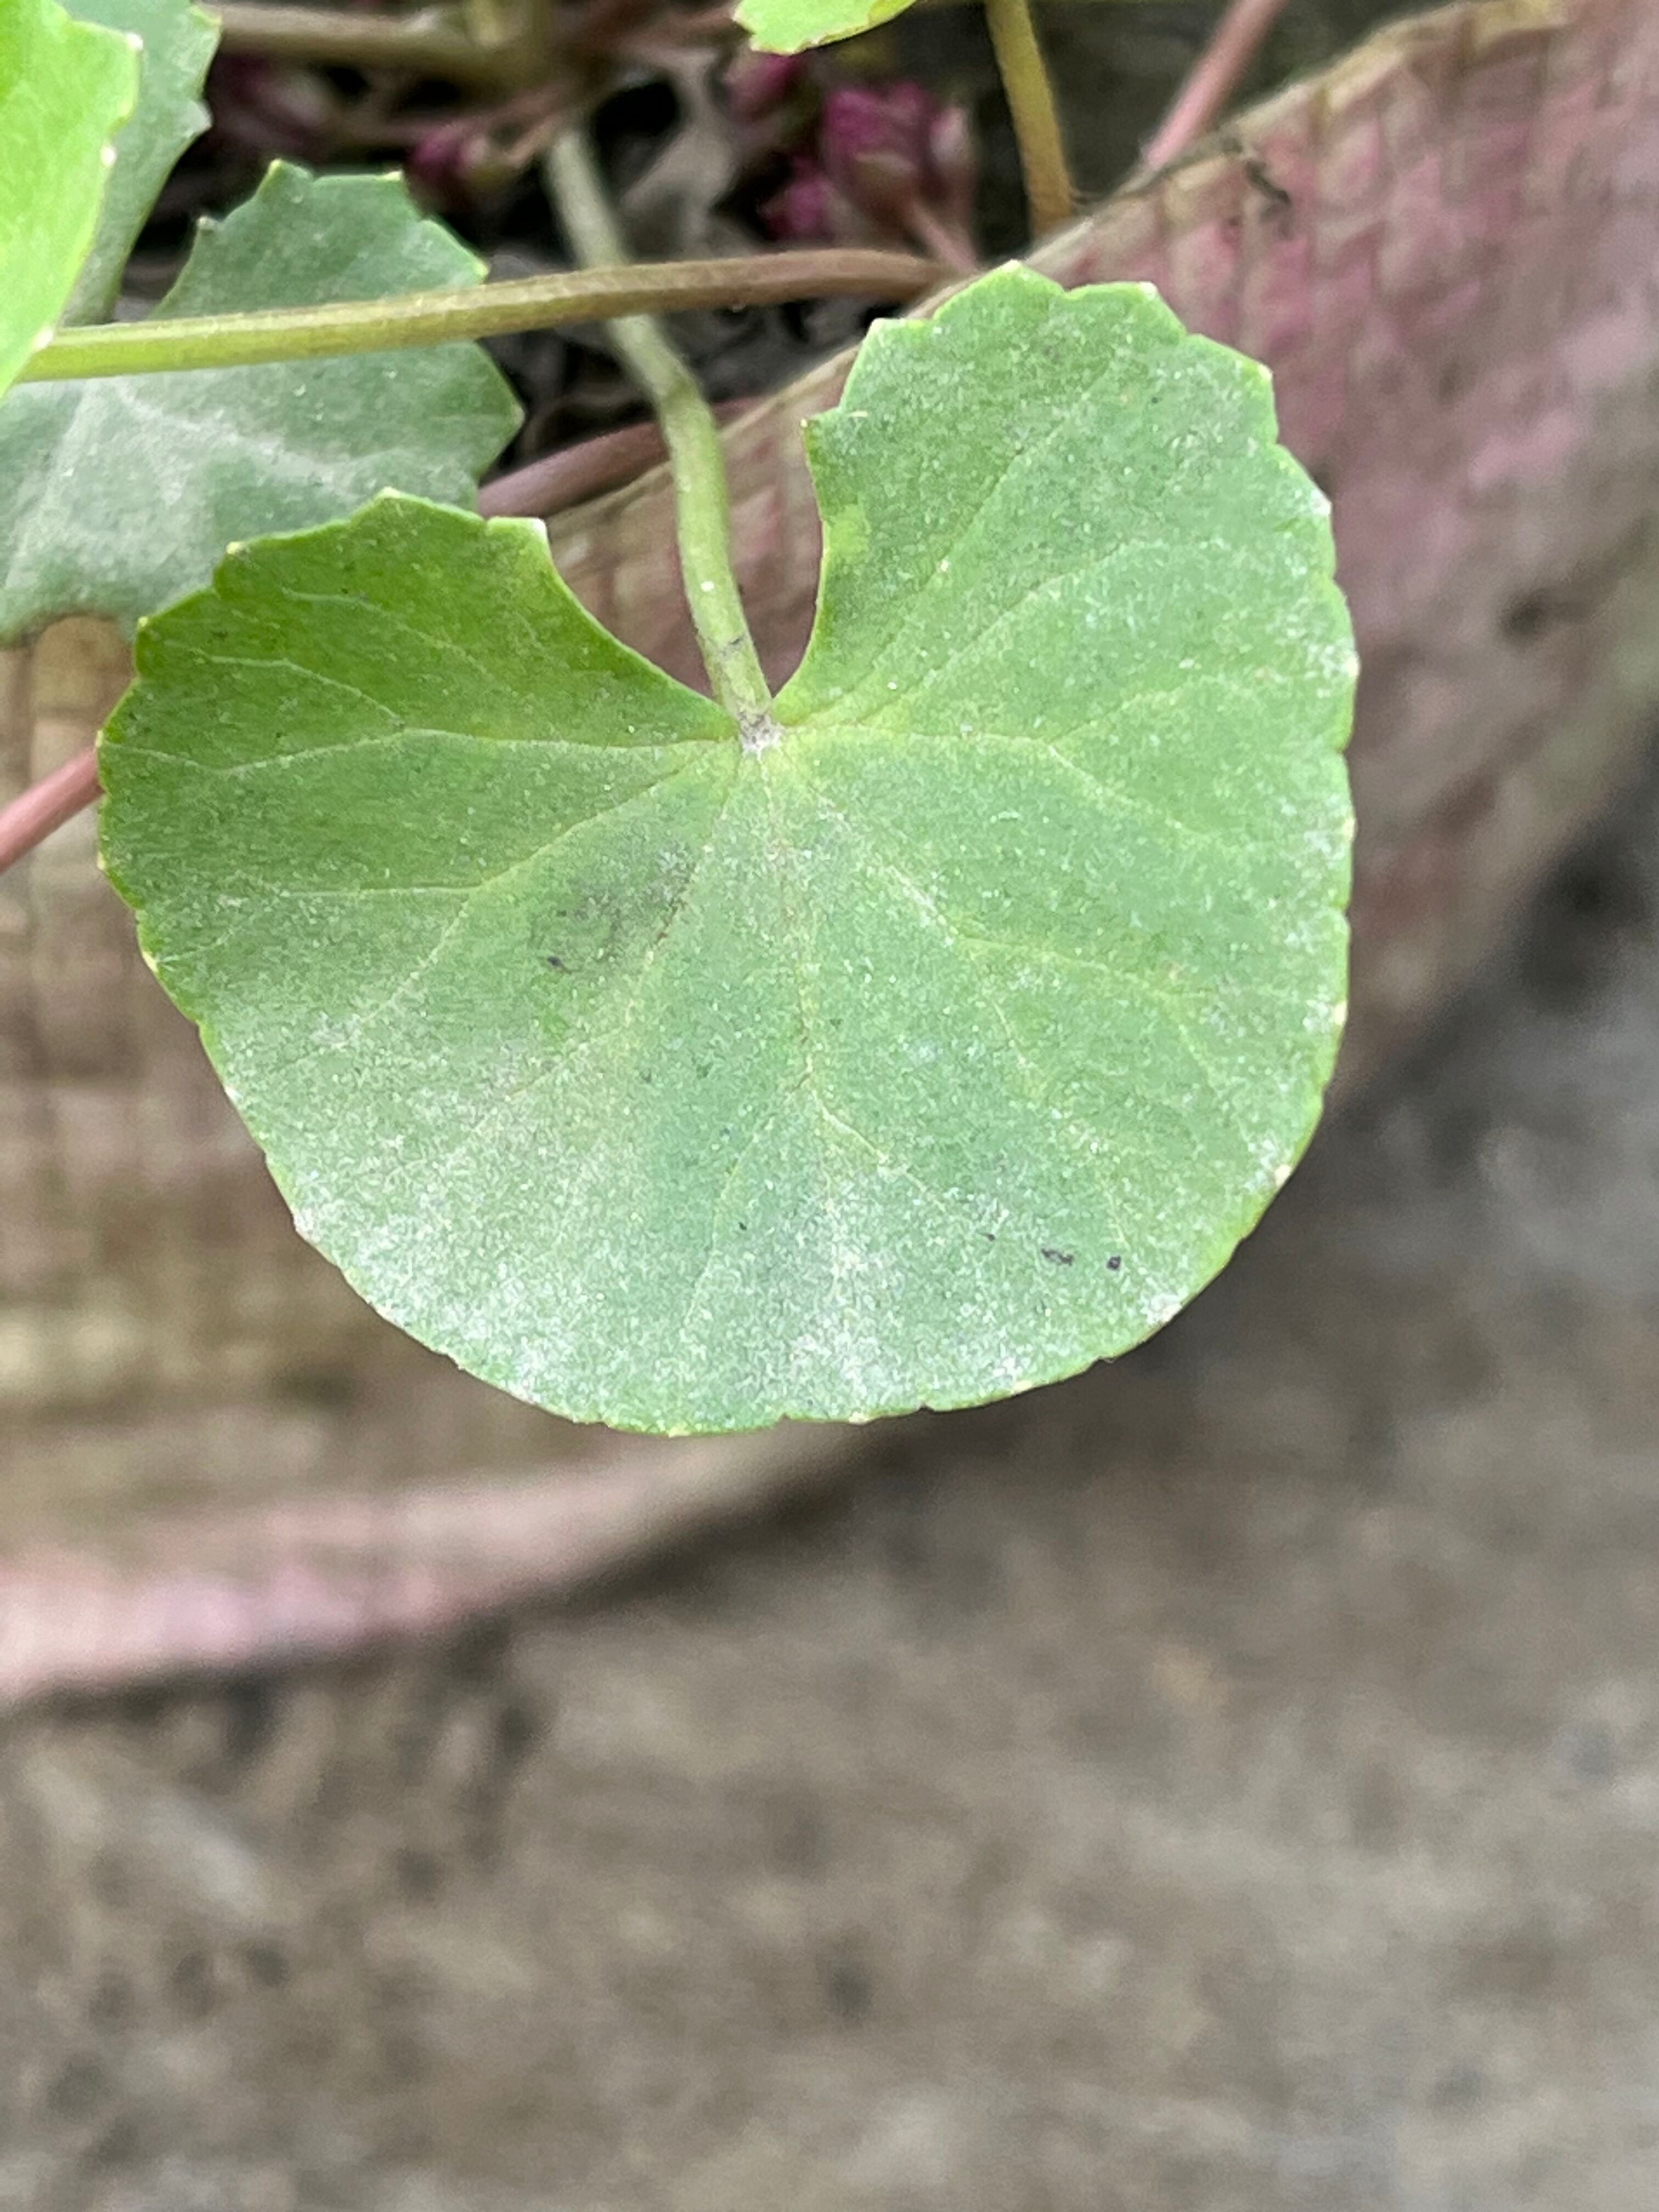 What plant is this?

thankuni
